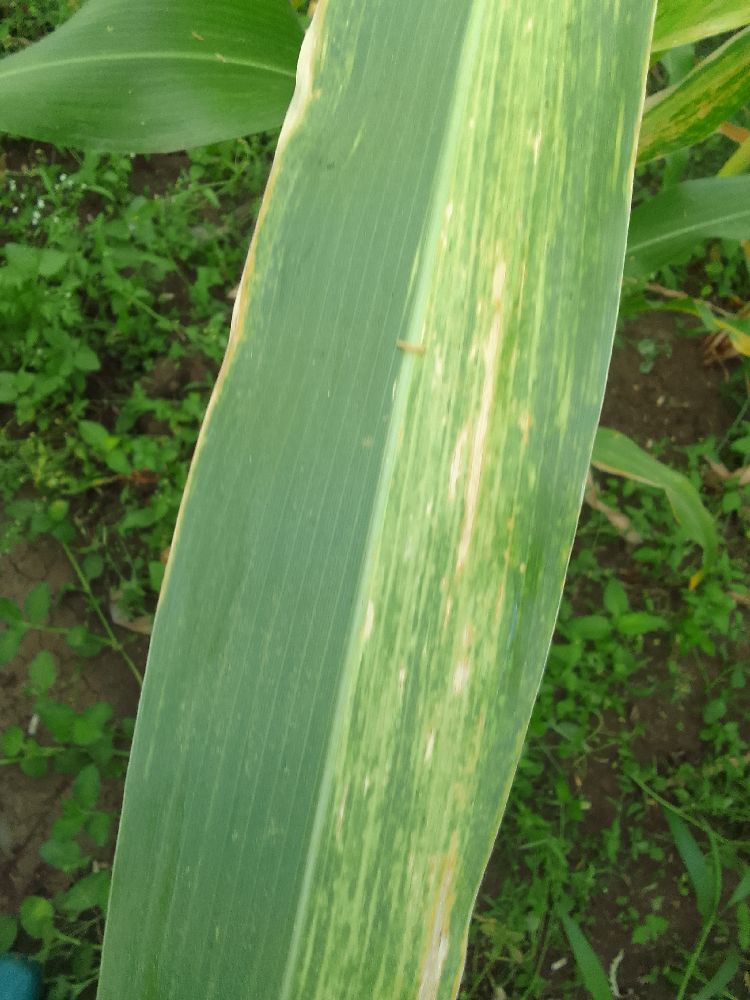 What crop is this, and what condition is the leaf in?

maize, maize lethal necrosis
